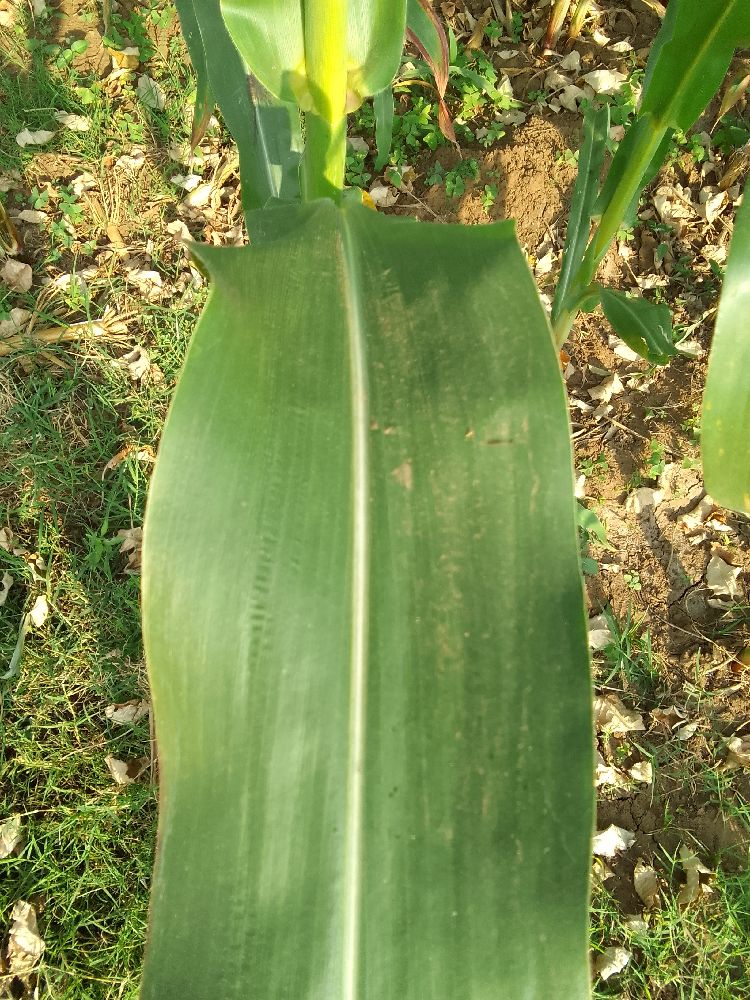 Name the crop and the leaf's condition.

maize, healthy
